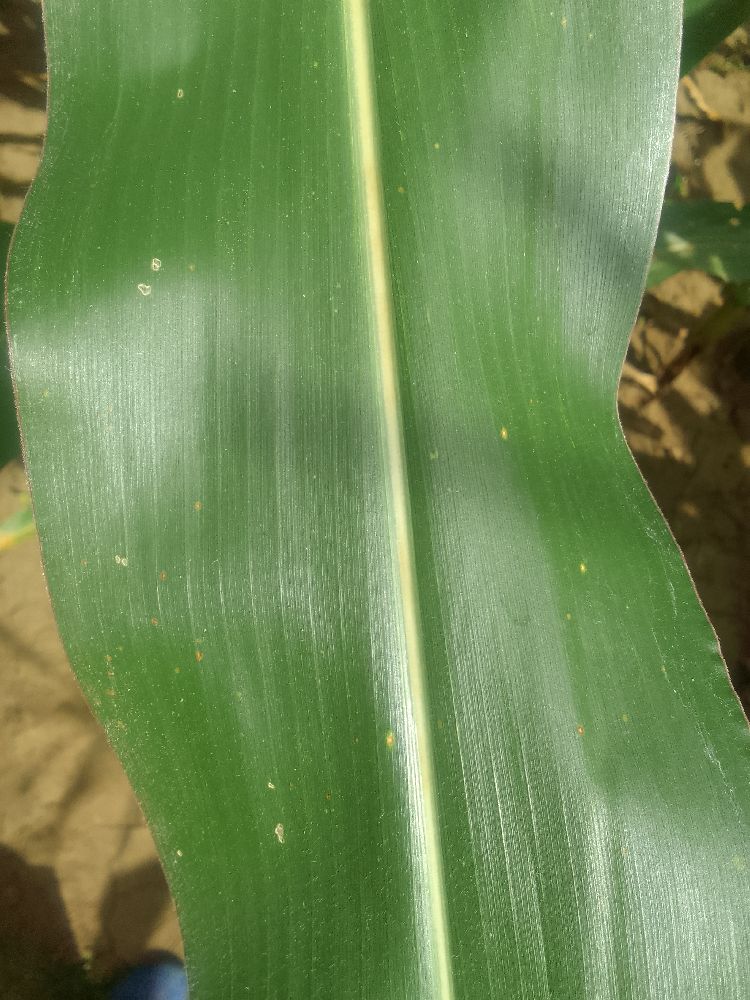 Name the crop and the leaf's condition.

maize, healthy
